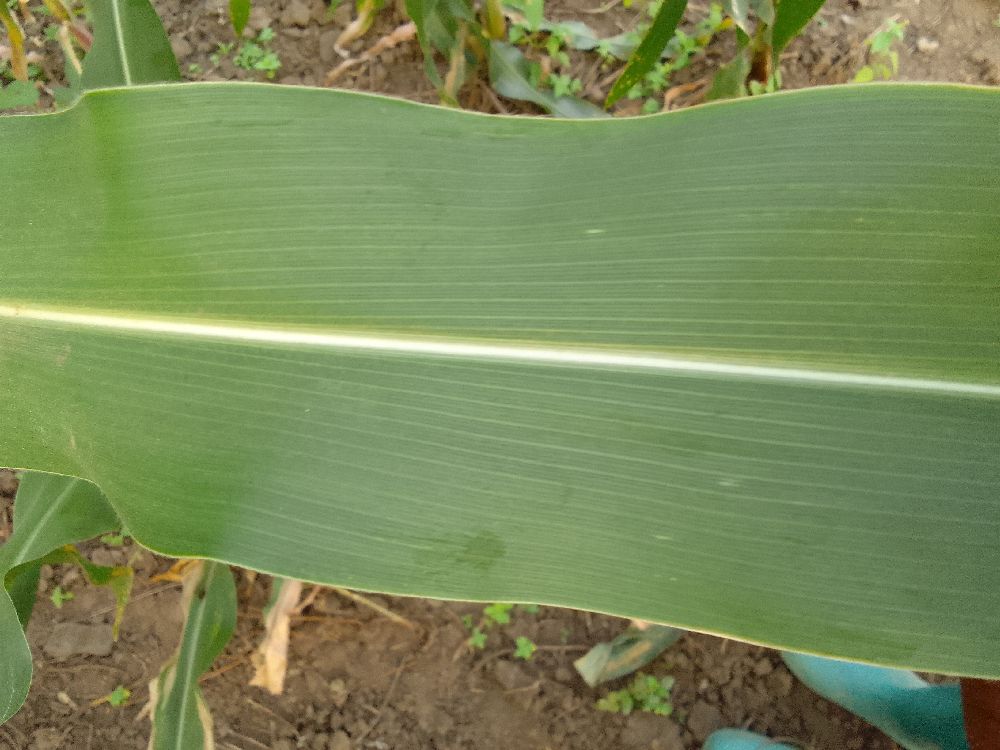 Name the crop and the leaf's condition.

maize, healthy
